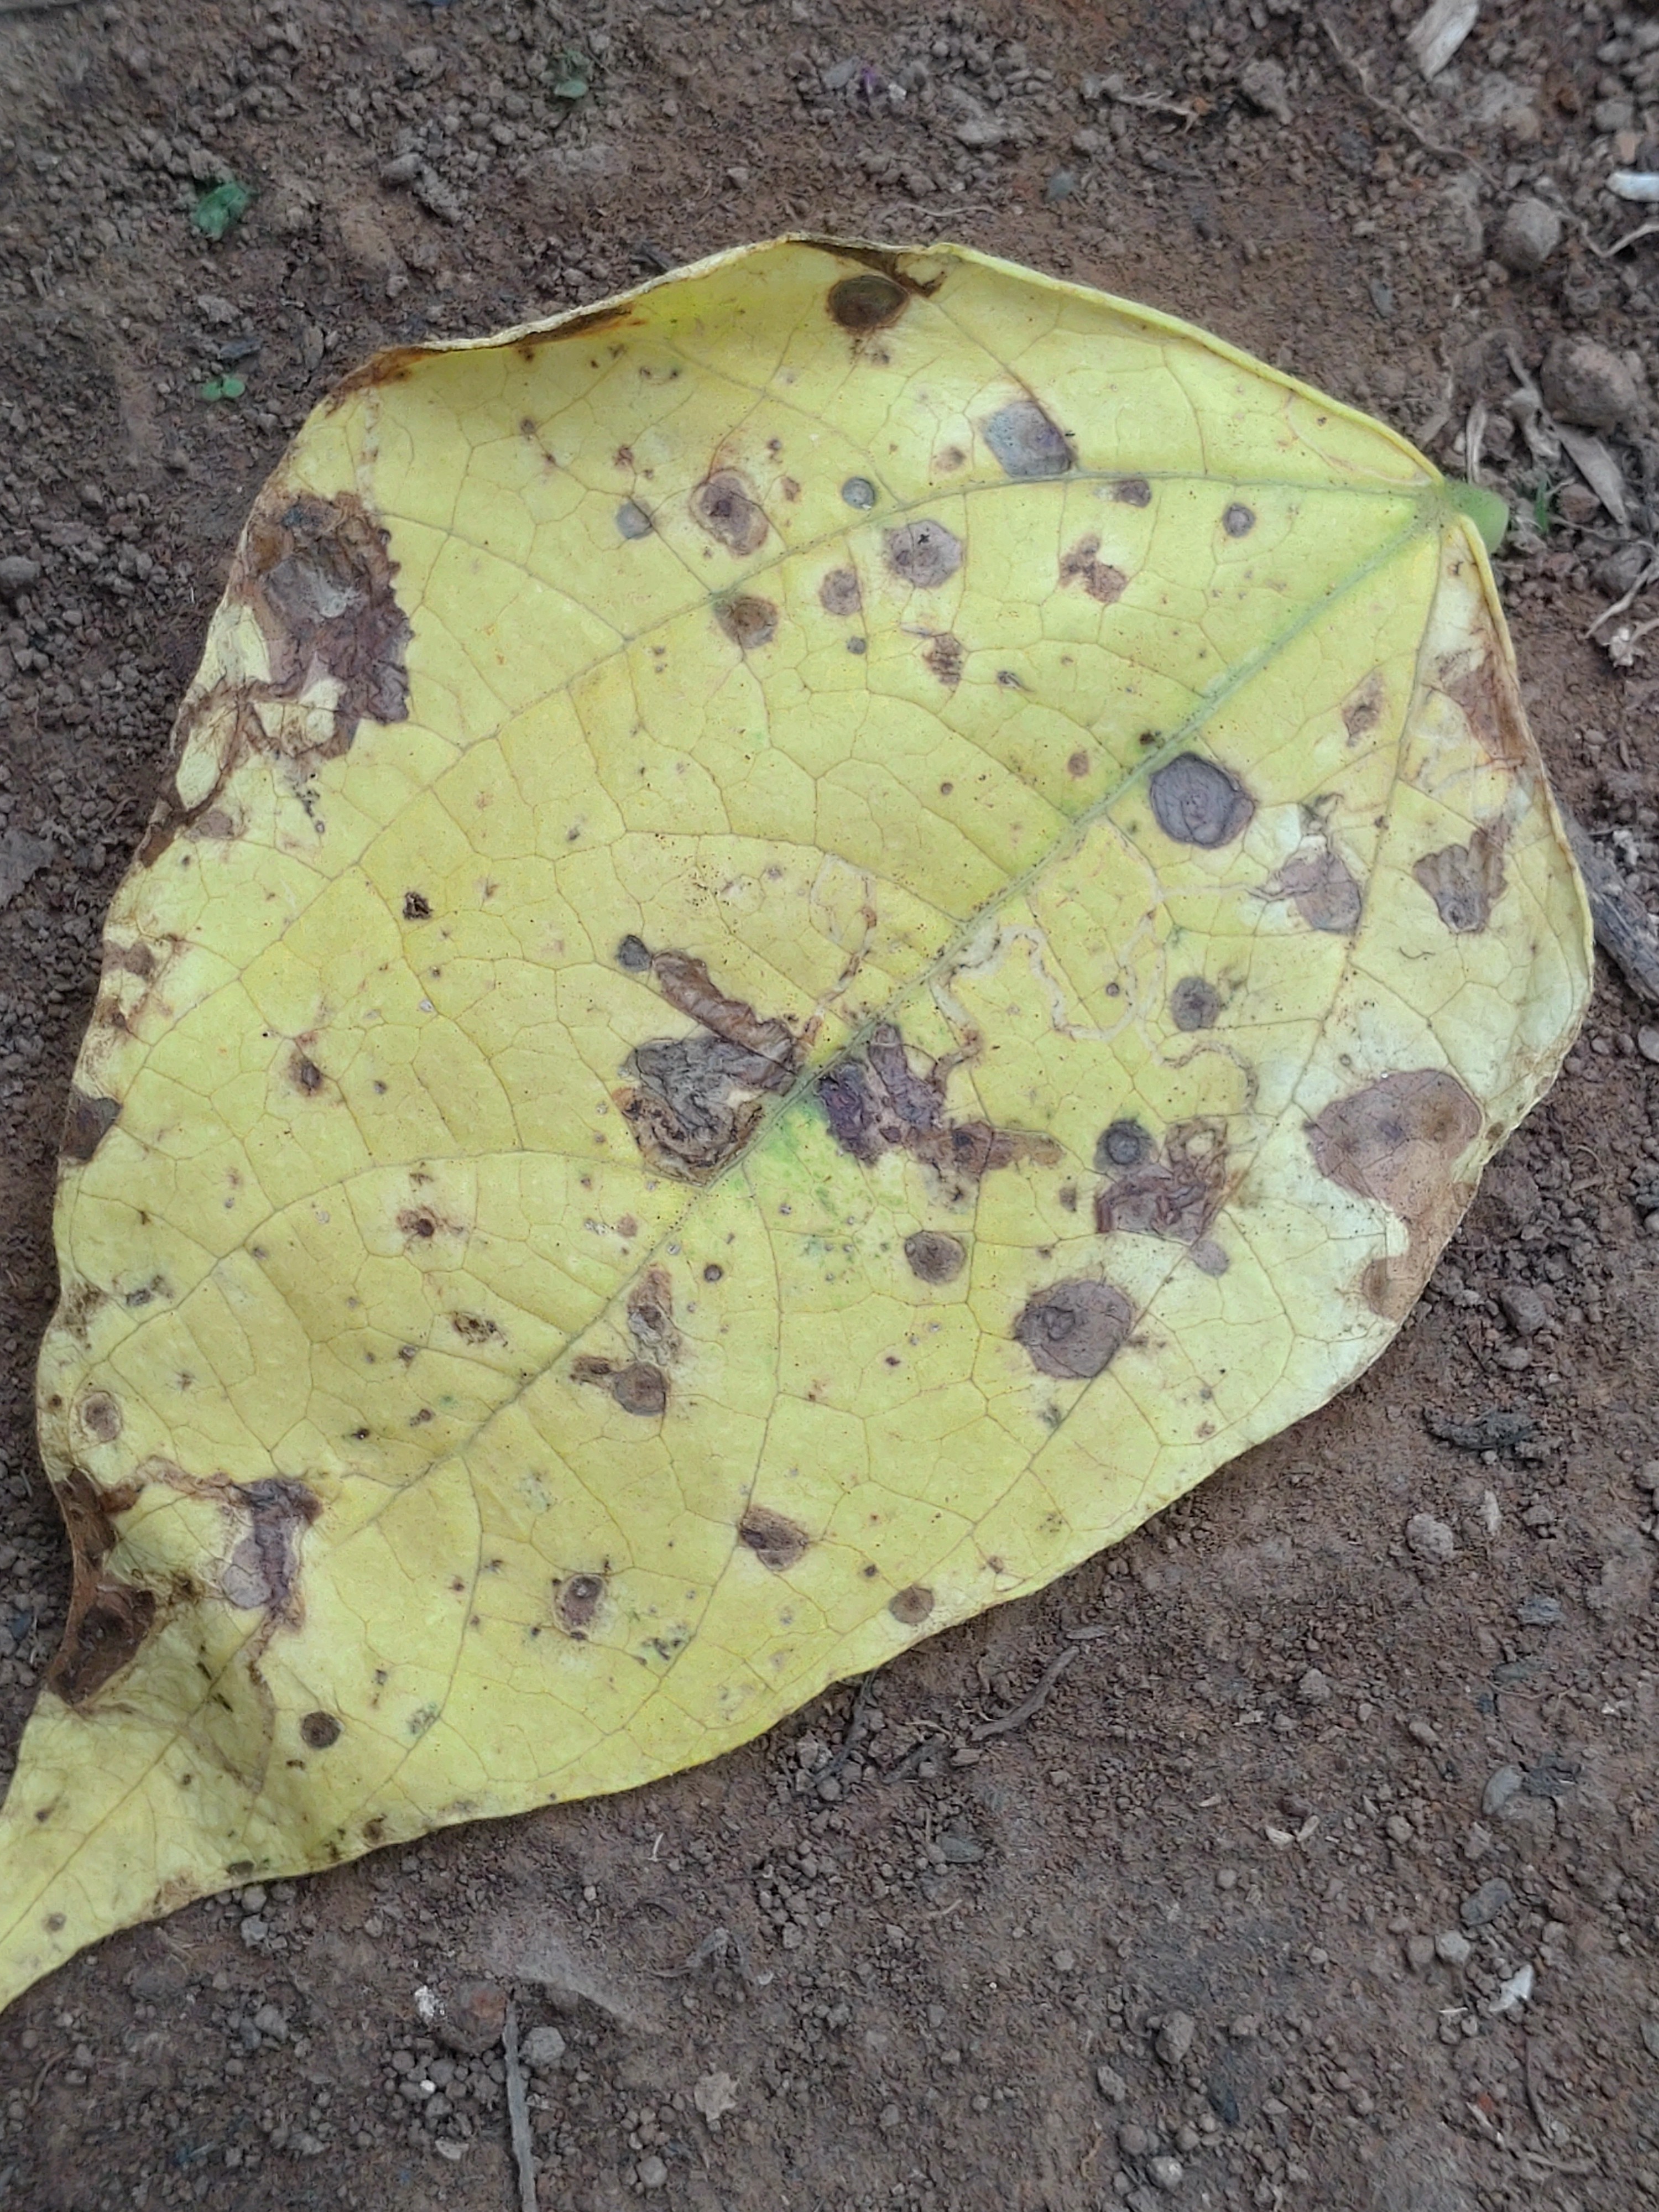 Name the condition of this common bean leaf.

anthracnose
